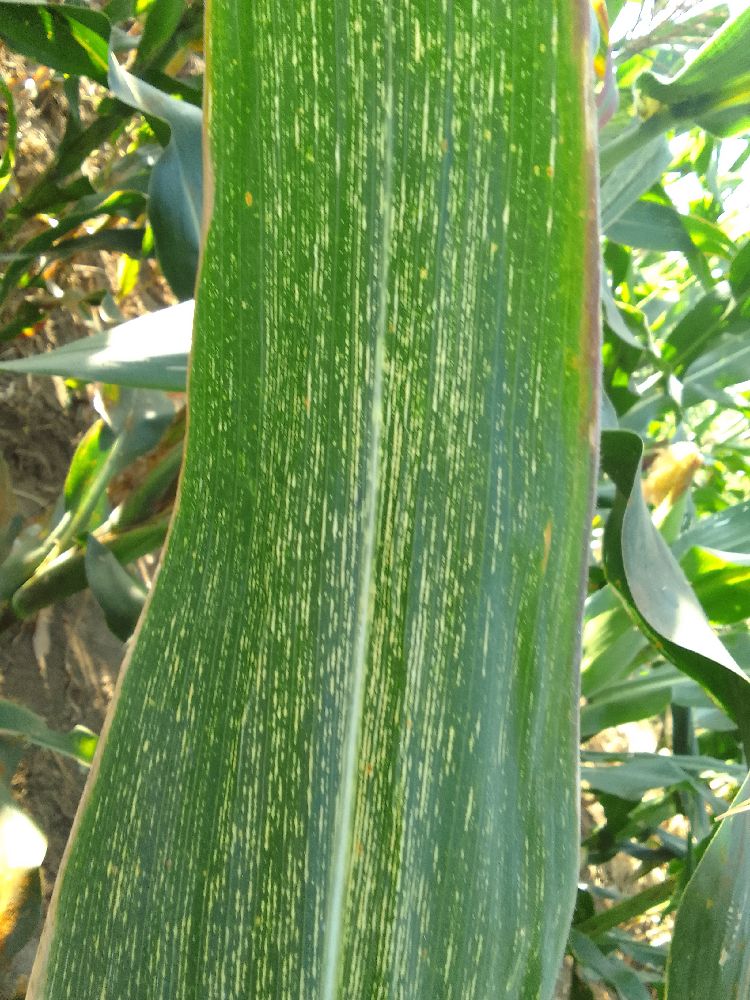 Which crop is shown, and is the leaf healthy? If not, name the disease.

maize, maize streak virus
